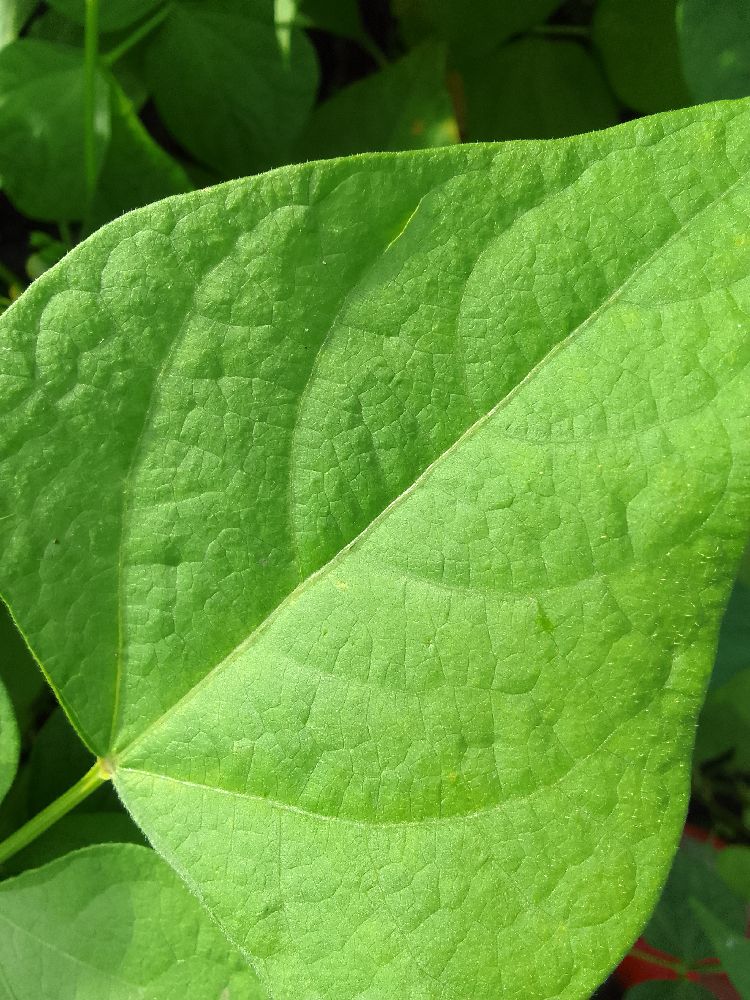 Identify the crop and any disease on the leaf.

common bean, healthy
